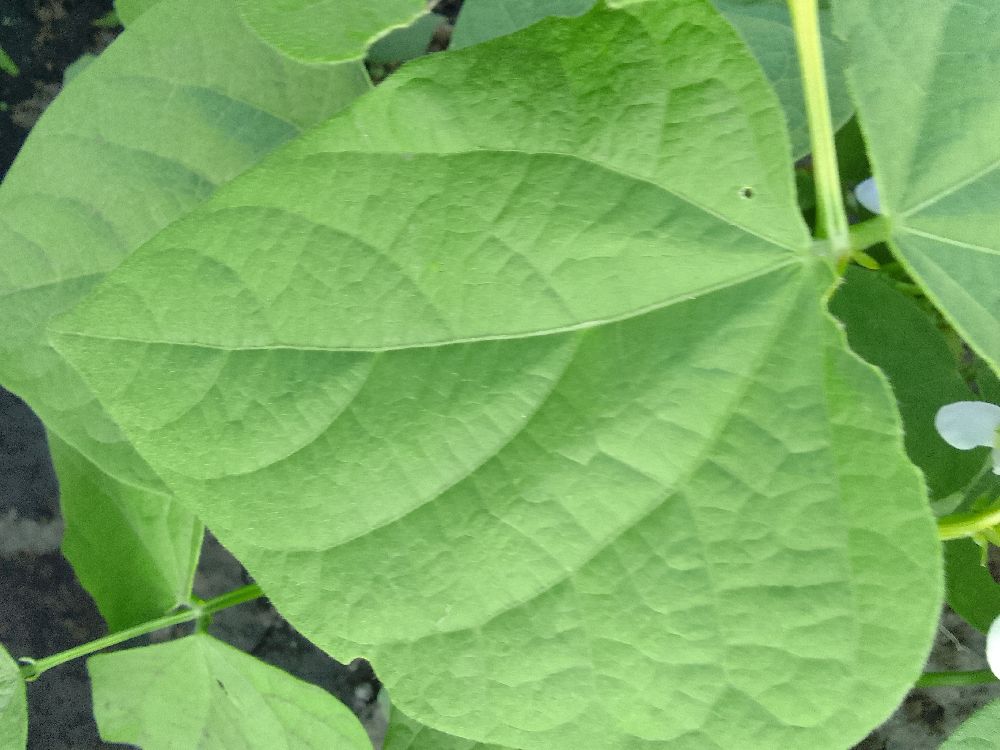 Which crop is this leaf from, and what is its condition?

common bean, healthy
